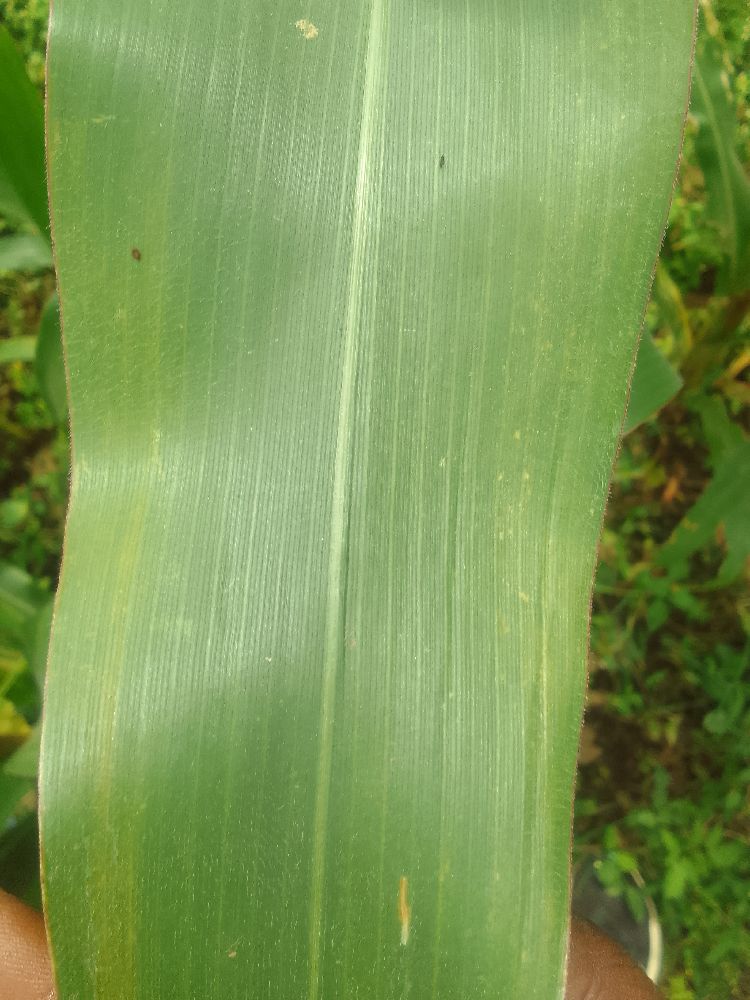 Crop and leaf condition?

maize, healthy
